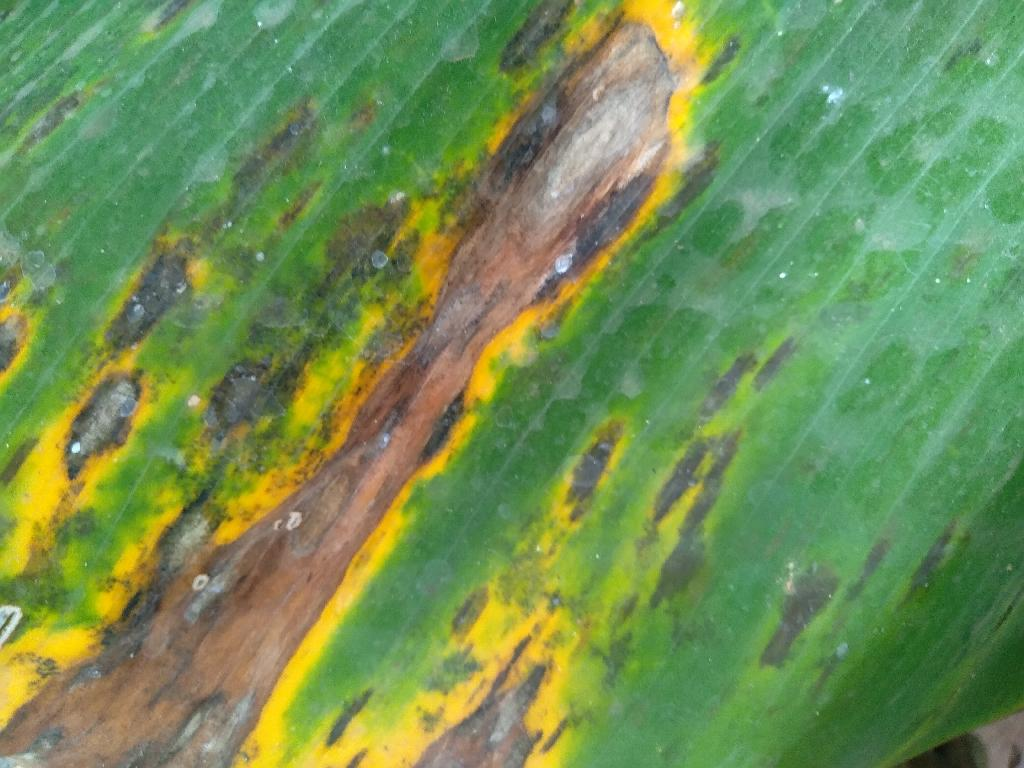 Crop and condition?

banana, black sigatoka
